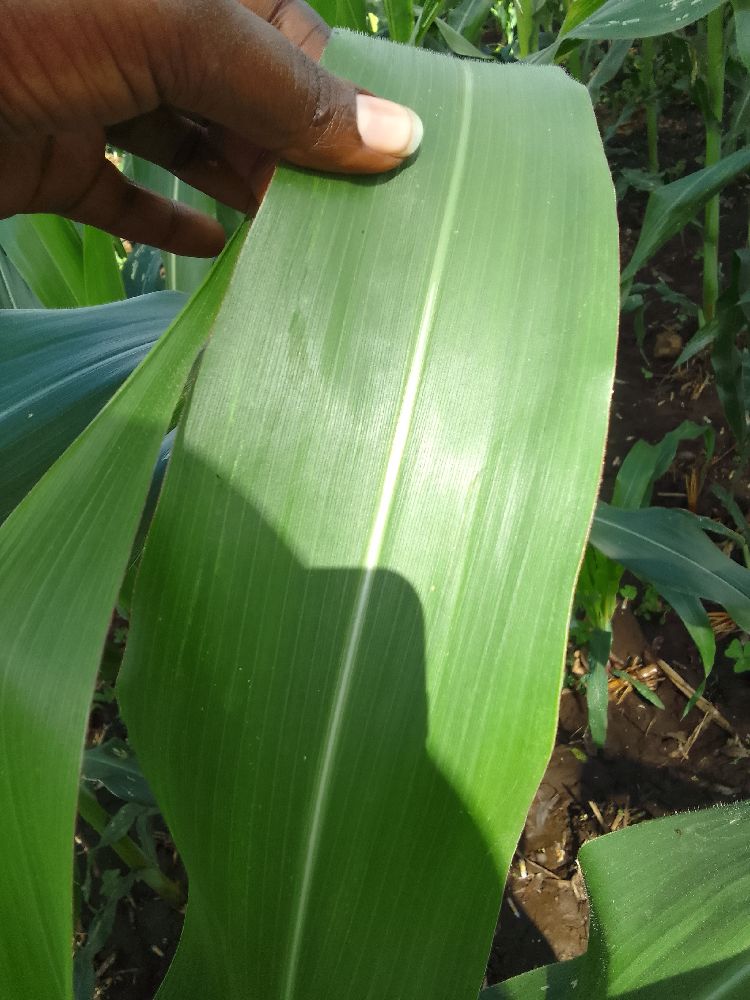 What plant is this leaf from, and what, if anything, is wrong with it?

maize, healthy
